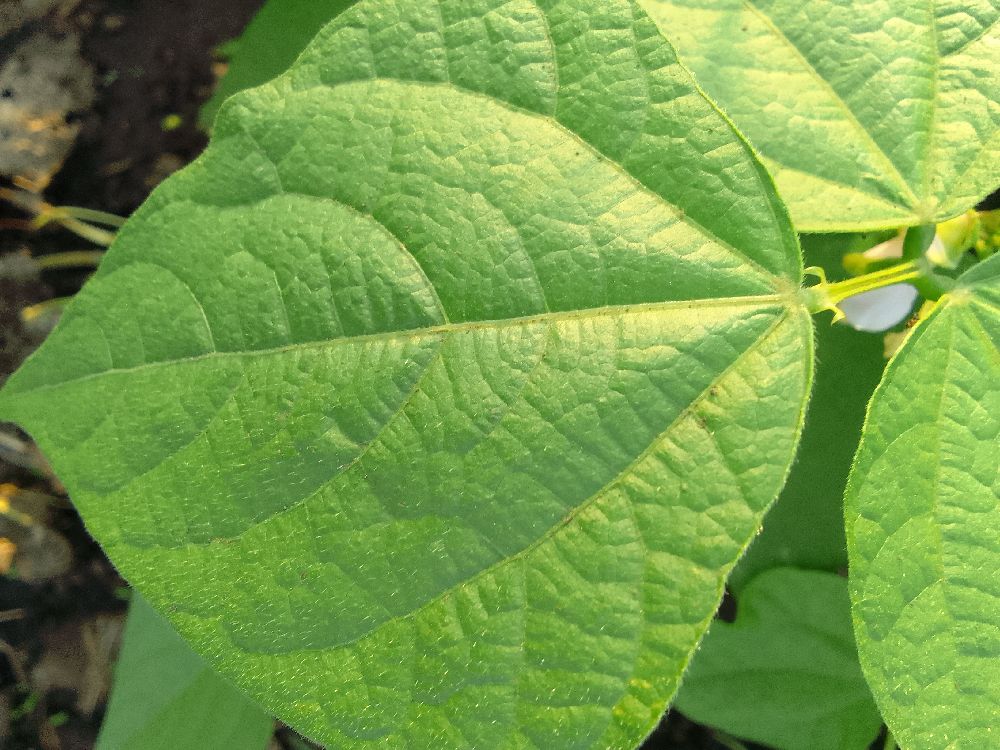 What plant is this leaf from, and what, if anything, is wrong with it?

common bean, healthy
